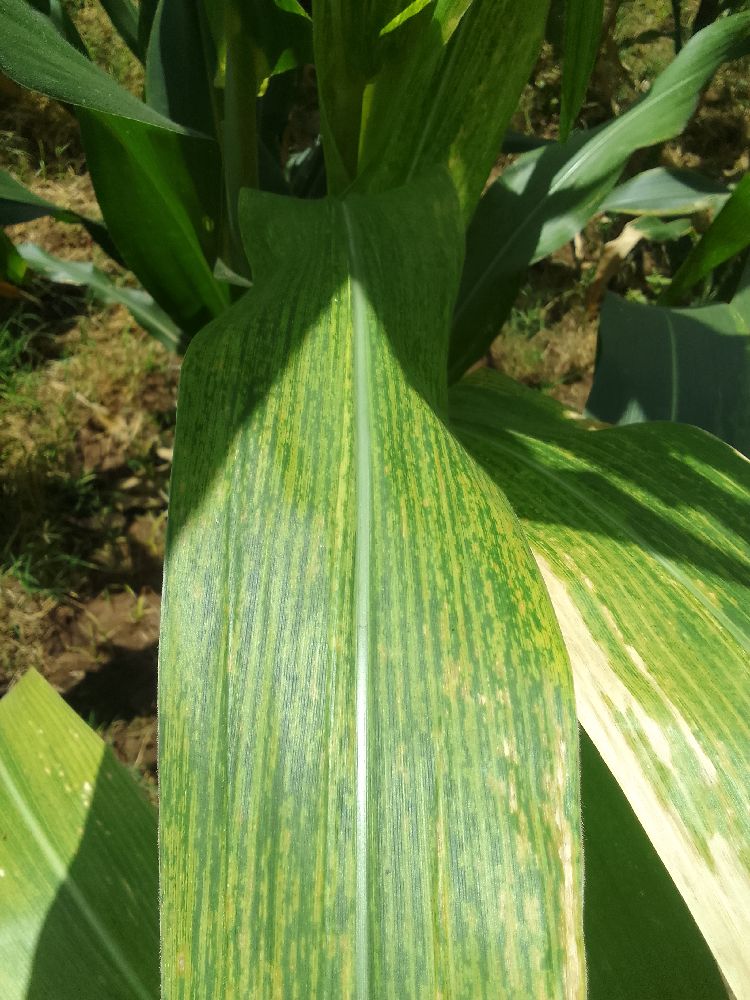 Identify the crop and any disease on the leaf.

maize, maize lethal necrosis
